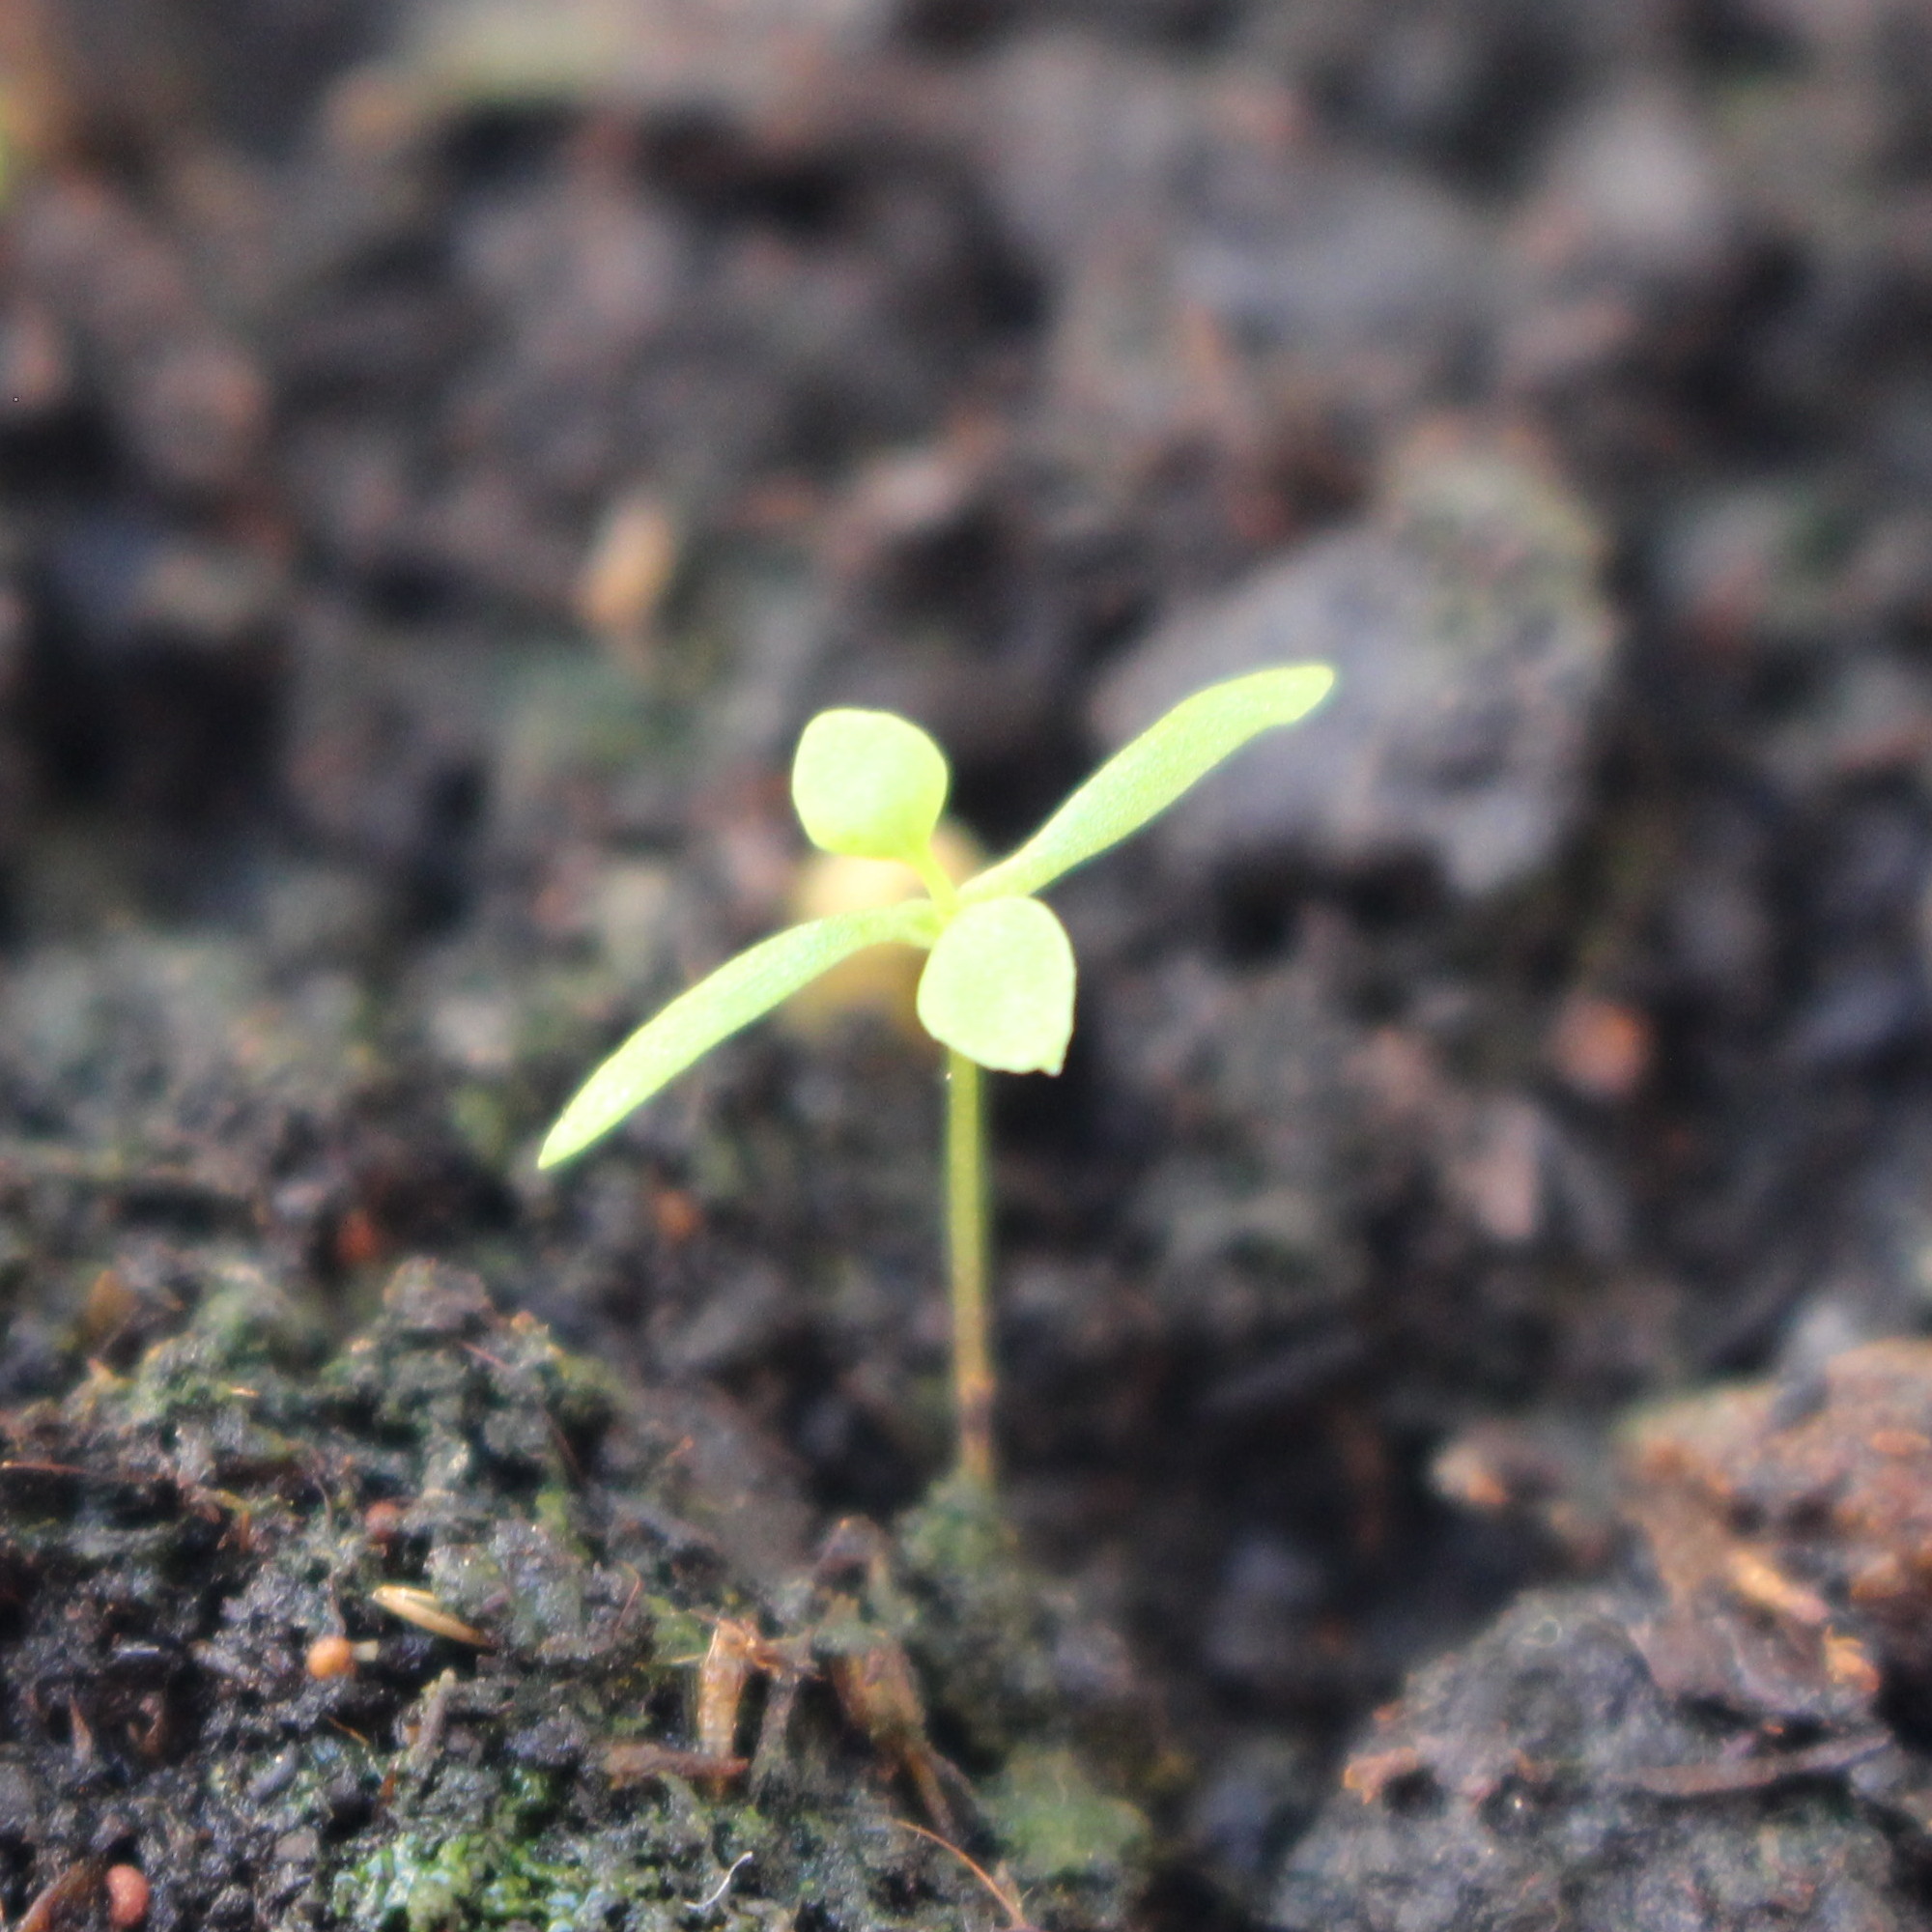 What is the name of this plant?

Papaver rhoeas
